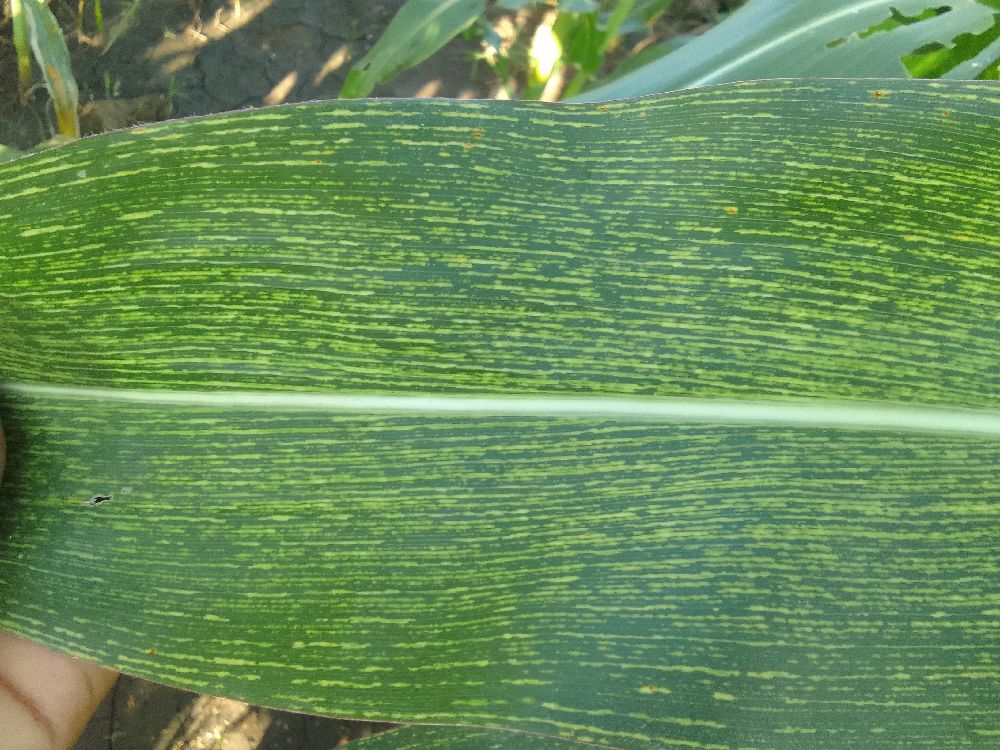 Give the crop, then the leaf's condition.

maize, maize streak virus
